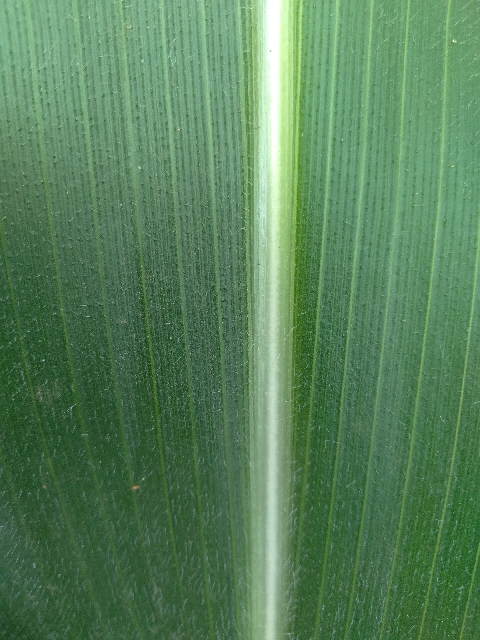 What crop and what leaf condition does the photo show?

maize, healthy
